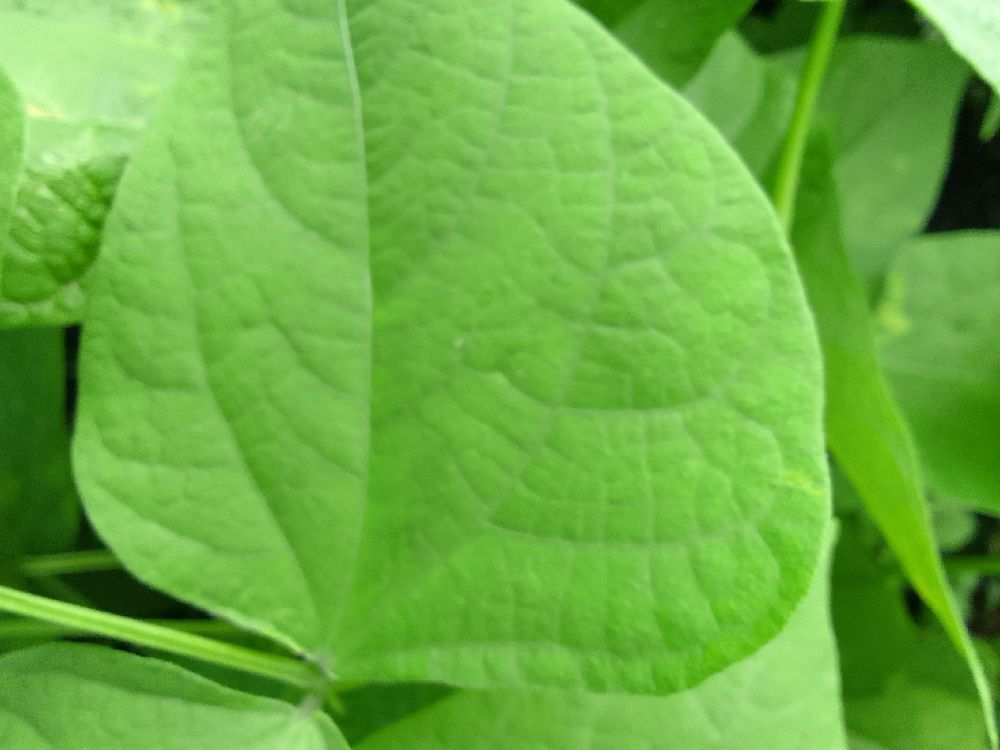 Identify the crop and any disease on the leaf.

common bean, healthy
